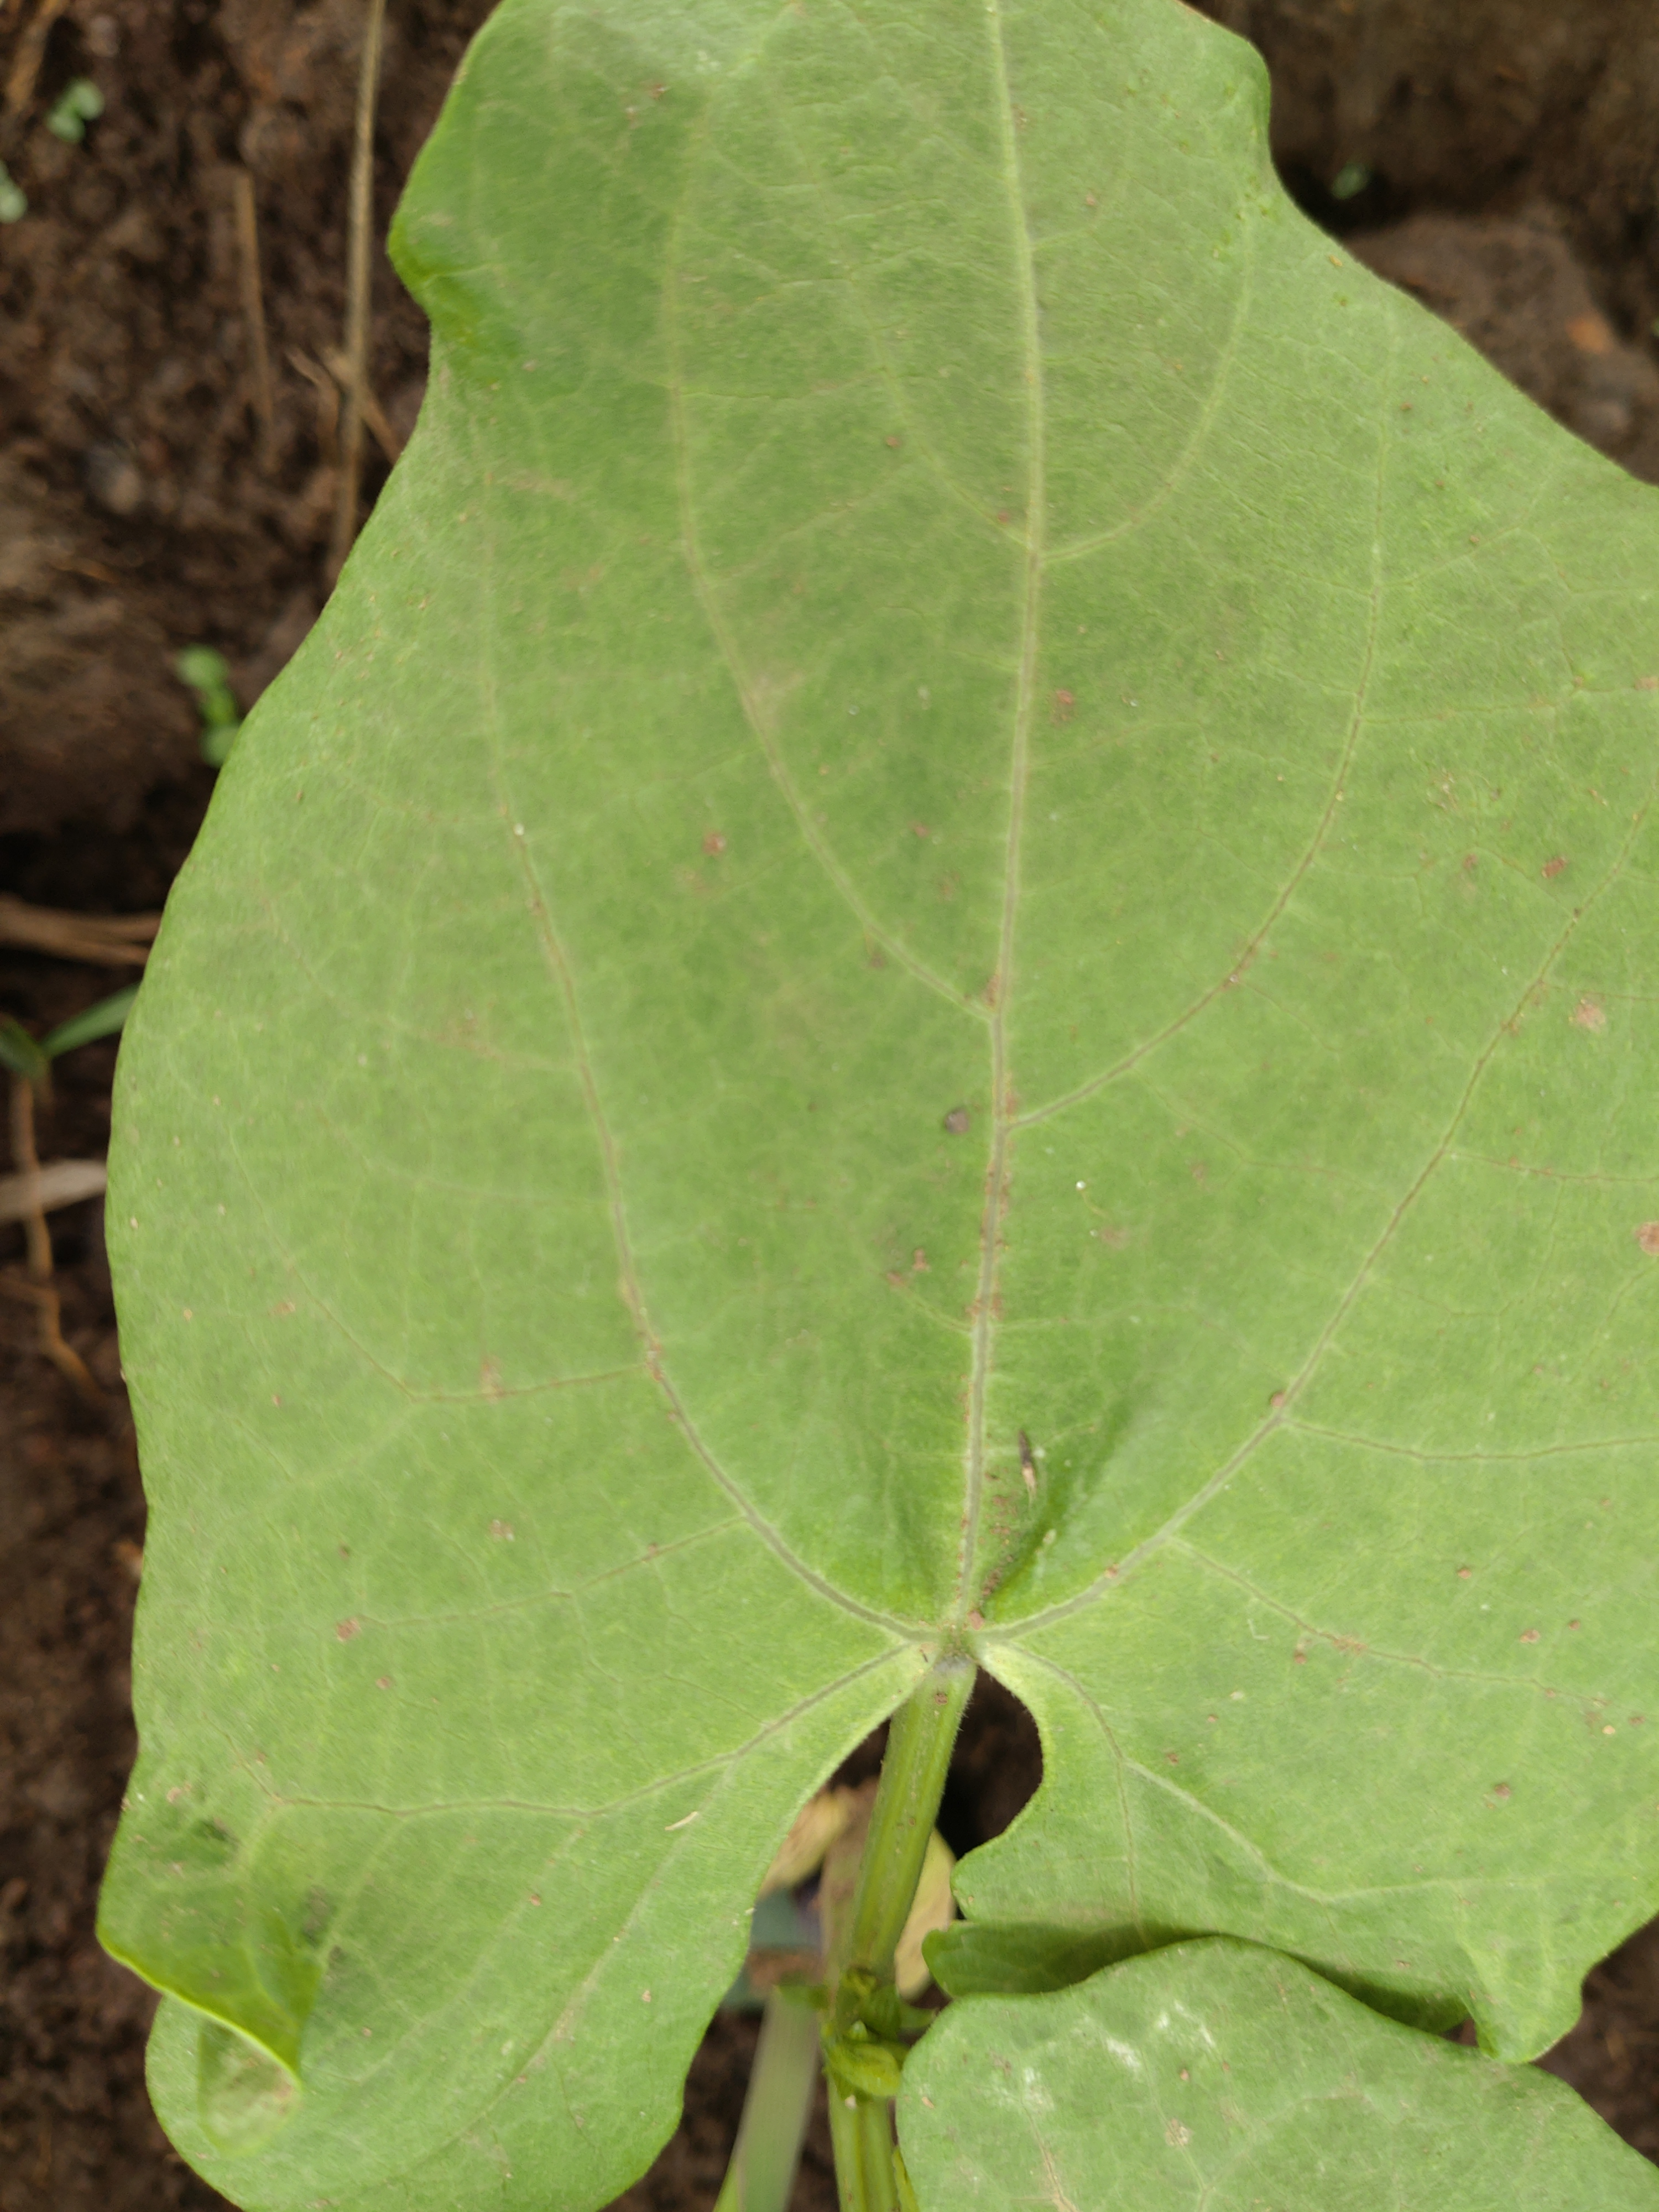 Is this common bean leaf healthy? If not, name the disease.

healthy
